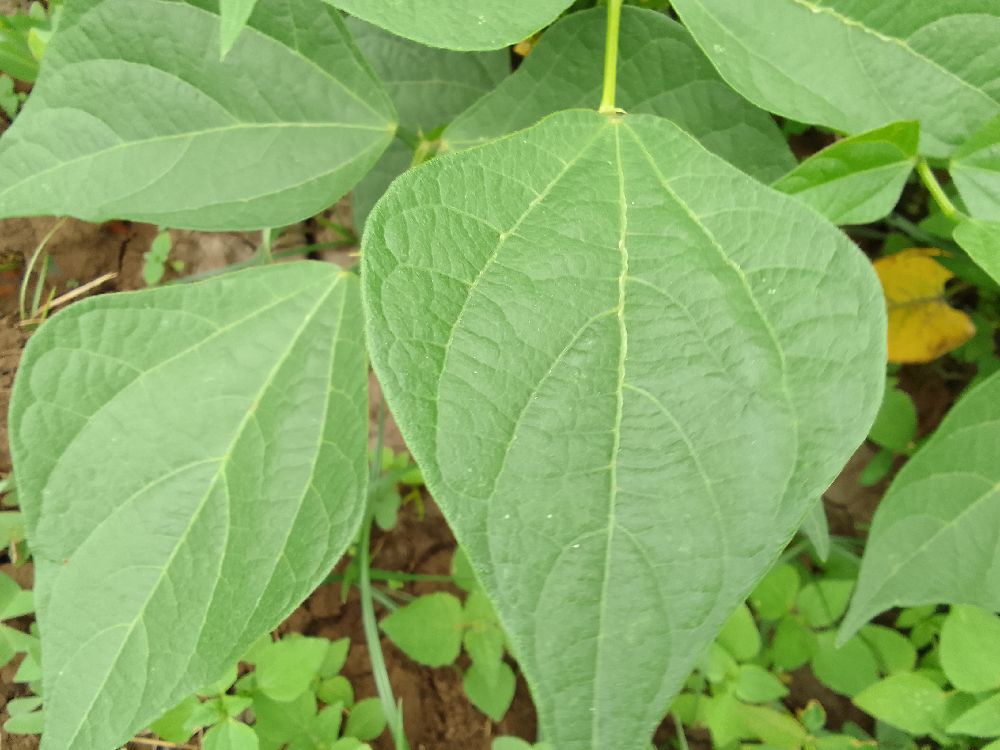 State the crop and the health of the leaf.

common bean, healthy
